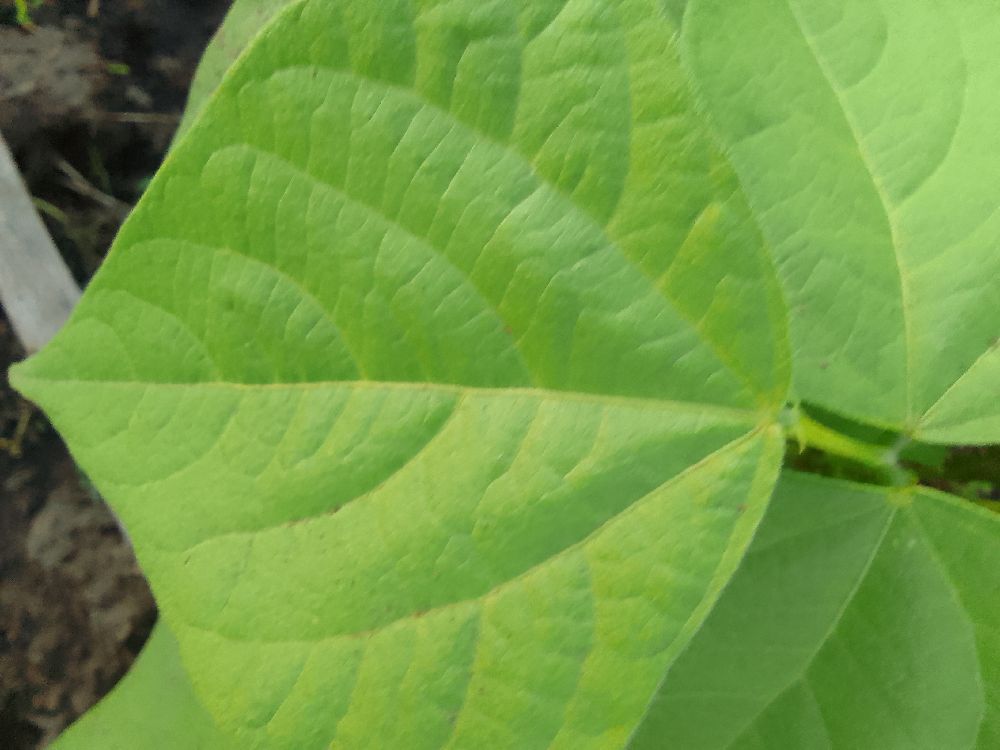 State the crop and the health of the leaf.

common bean, healthy
